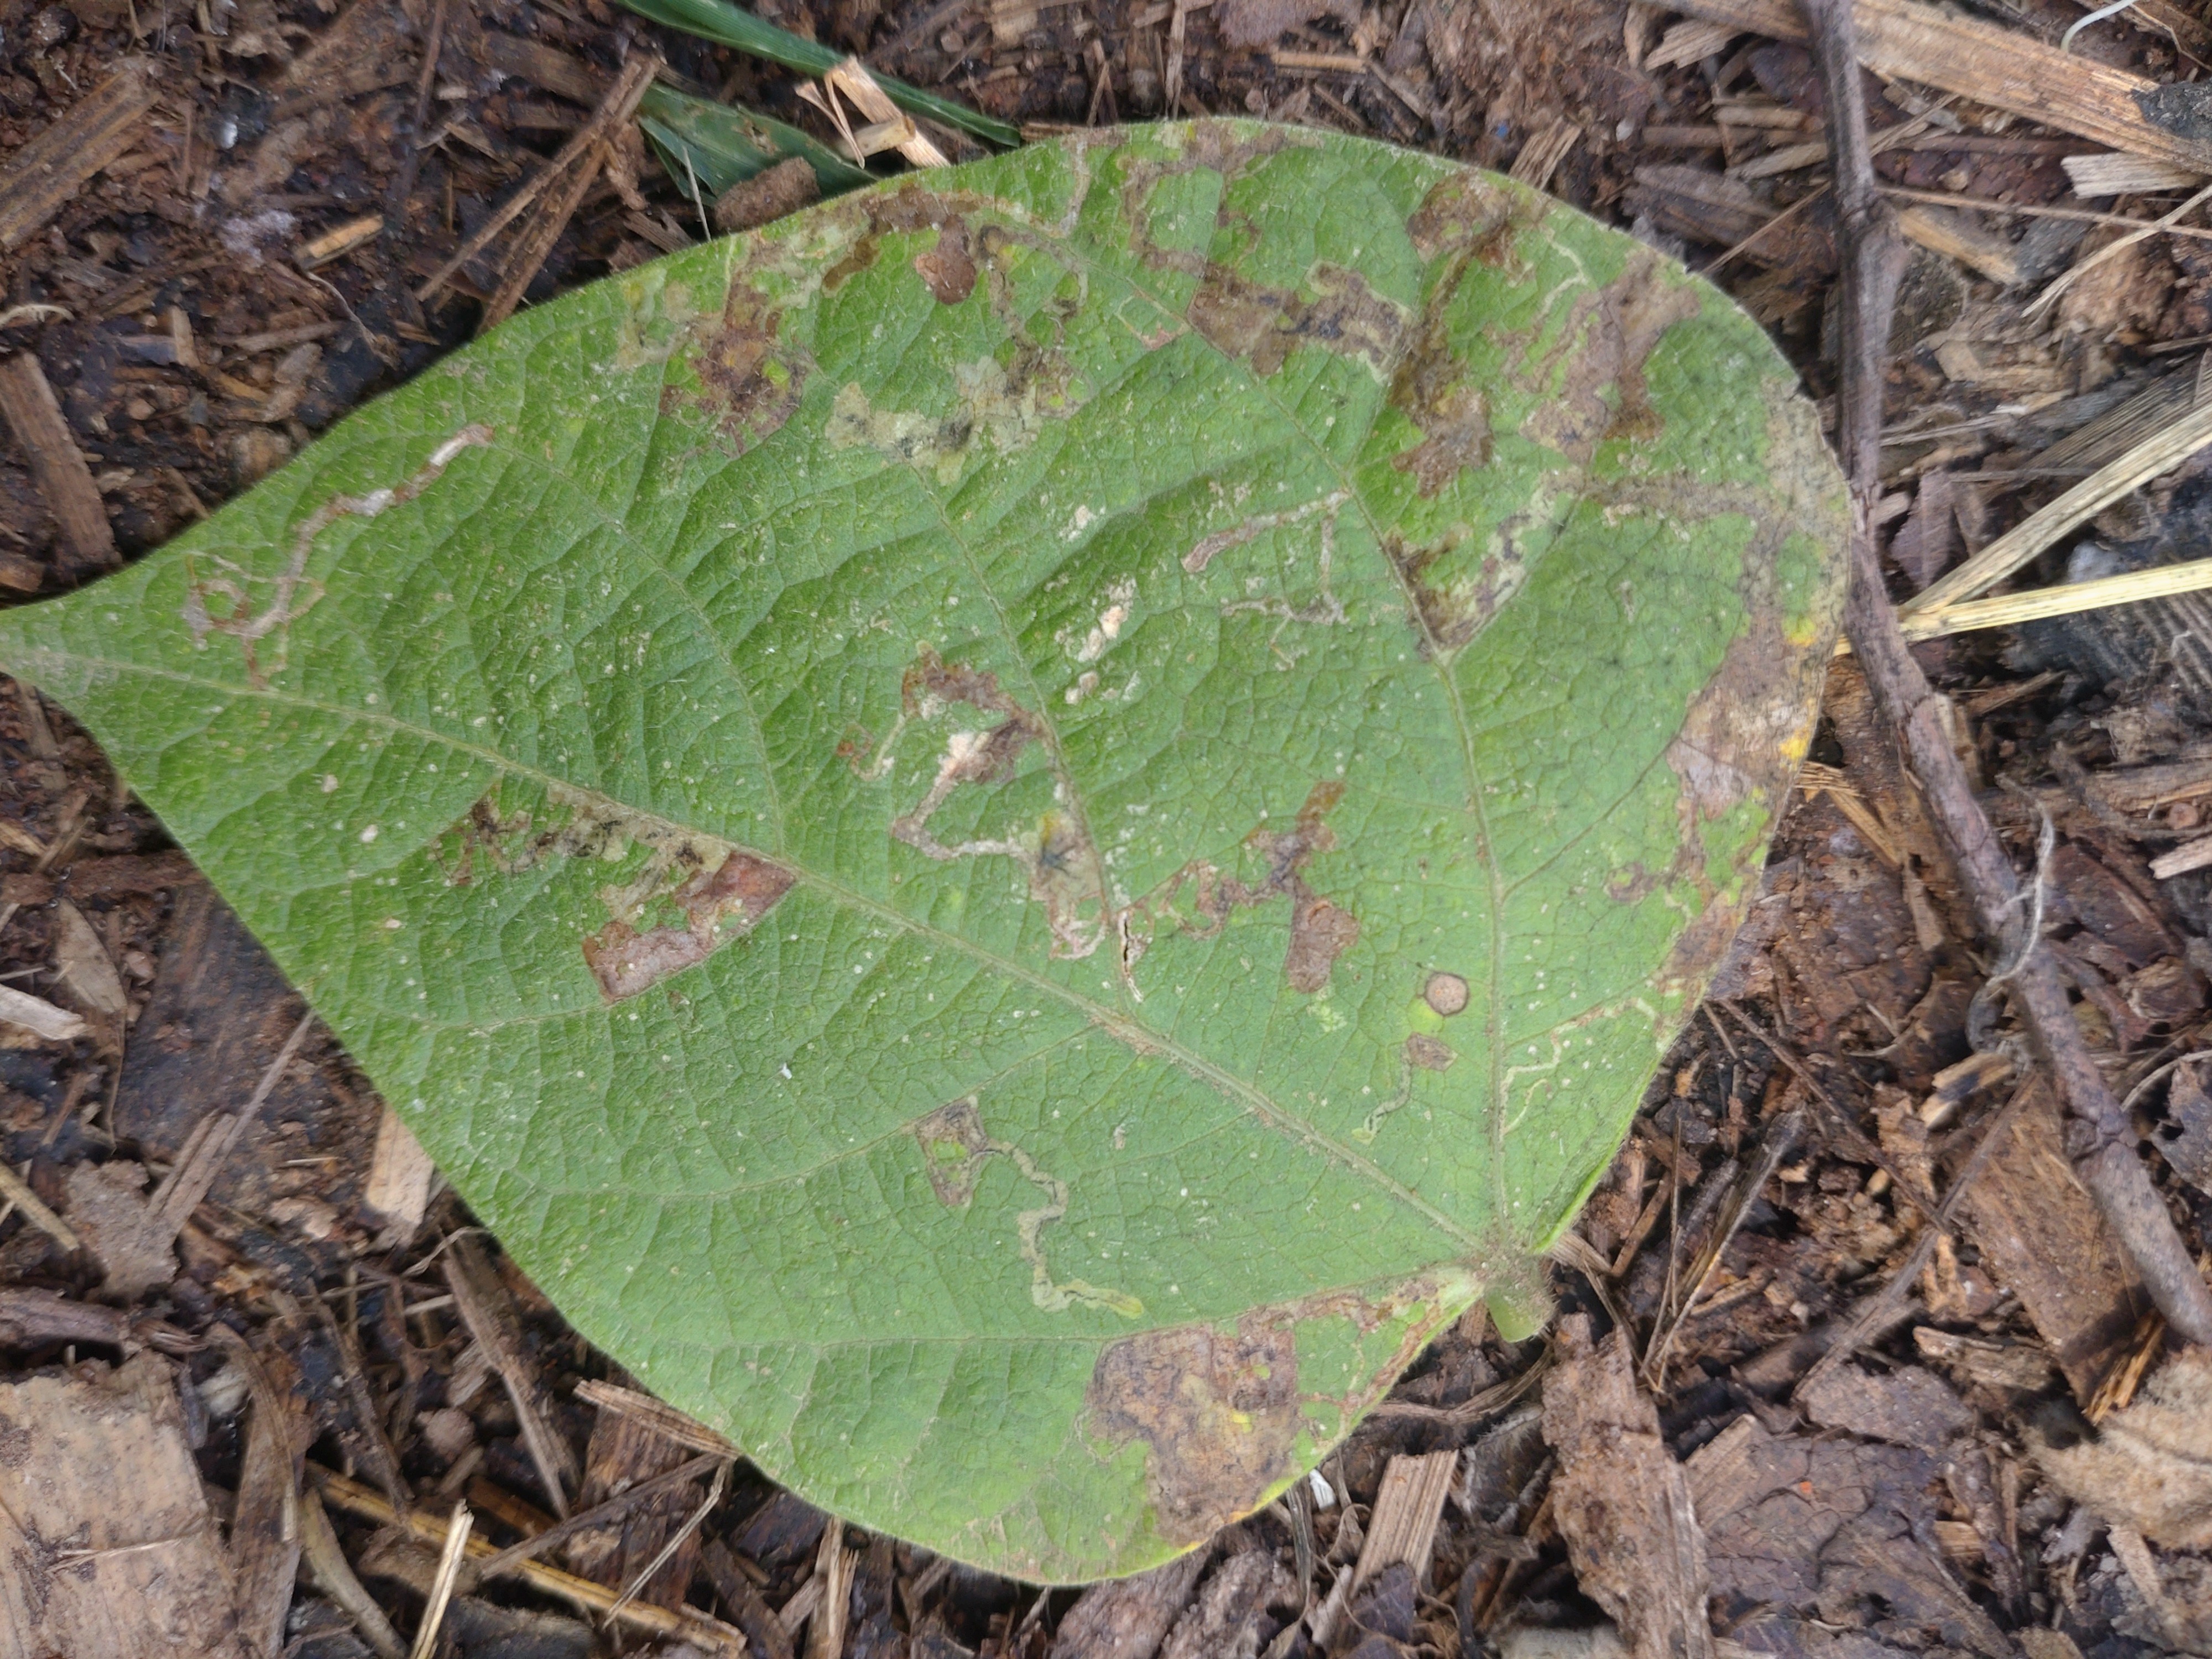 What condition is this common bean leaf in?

anthracnose
